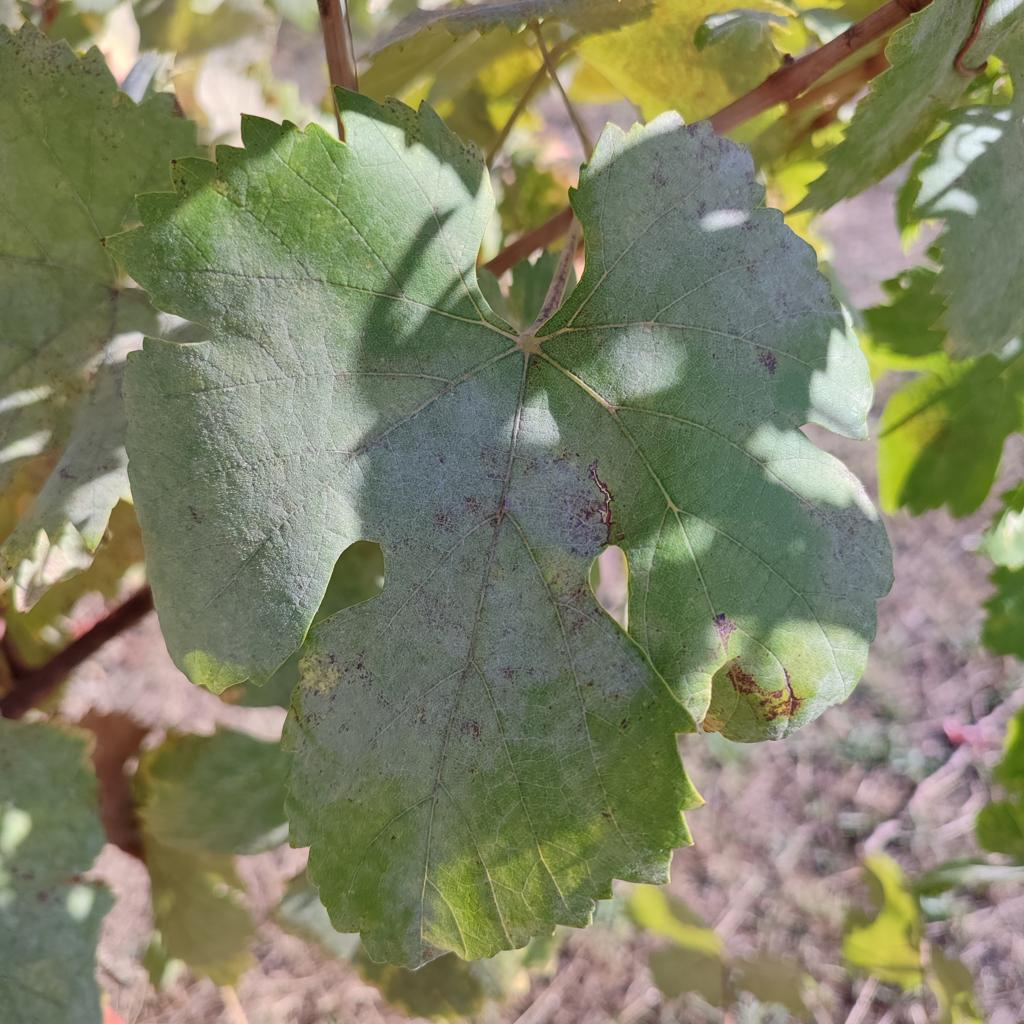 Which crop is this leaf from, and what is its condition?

grapevine, powdery mildew
